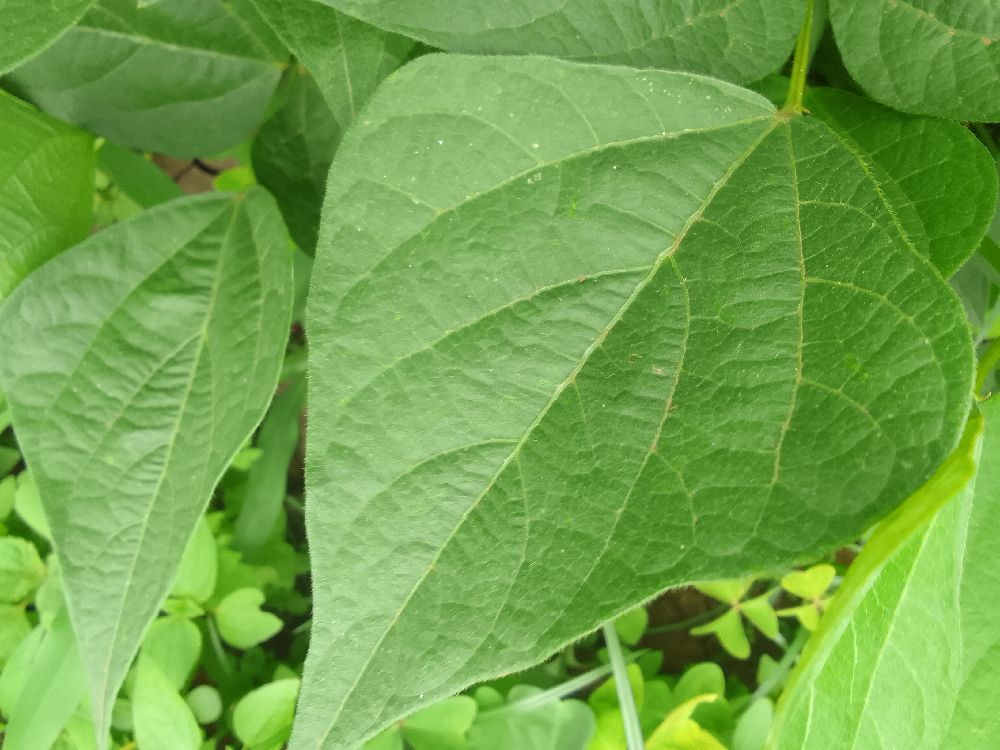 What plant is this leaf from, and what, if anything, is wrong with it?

common bean, healthy
